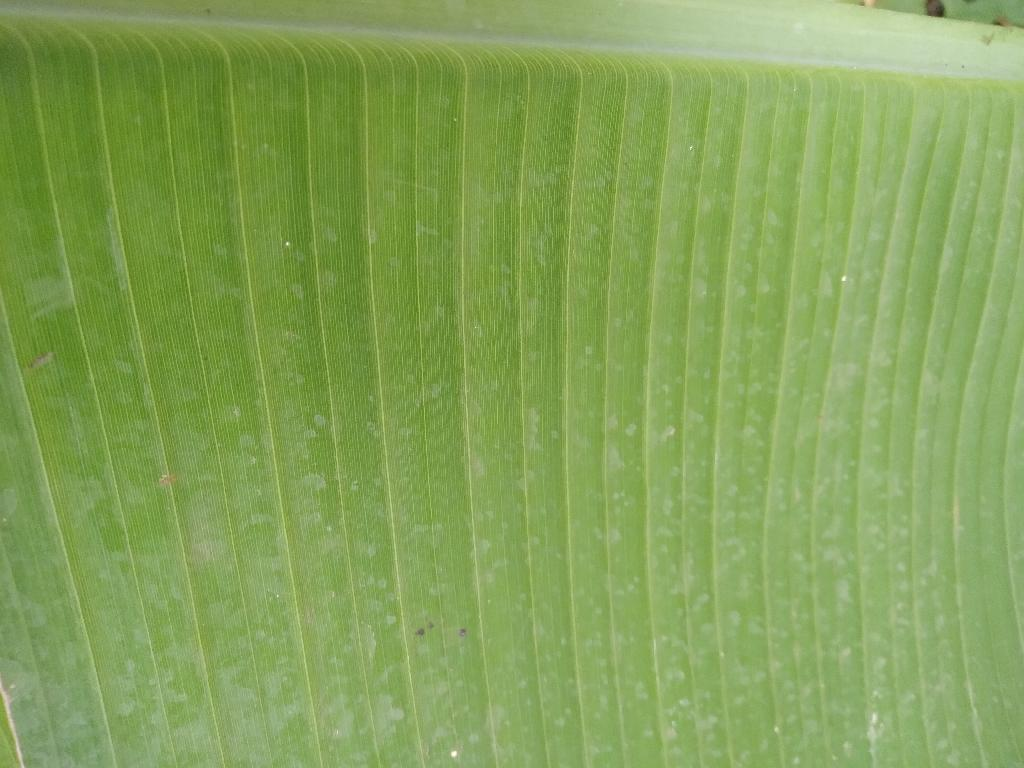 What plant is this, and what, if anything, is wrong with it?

banana, healthy
